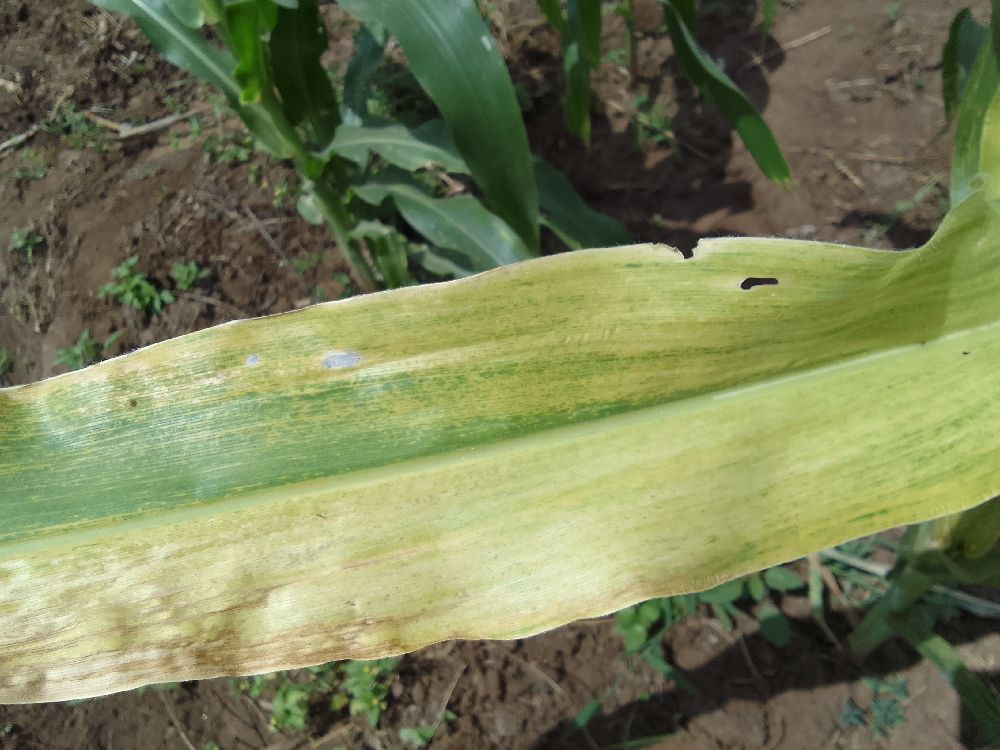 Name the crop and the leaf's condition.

maize, maize lethal necrosis
